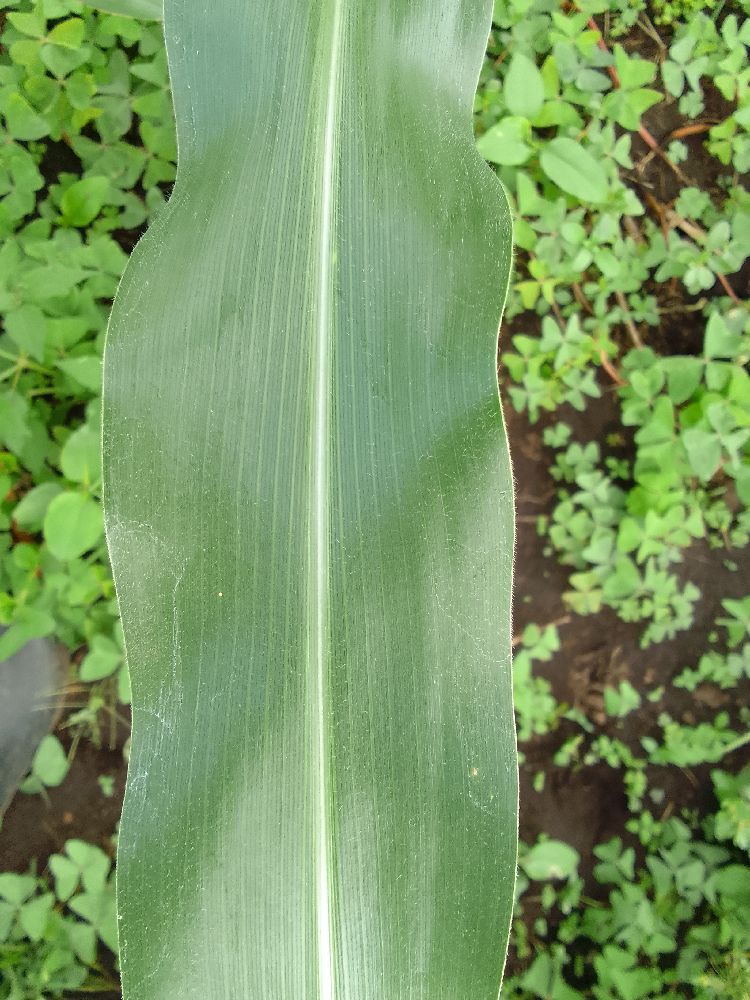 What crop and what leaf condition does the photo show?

maize, healthy
